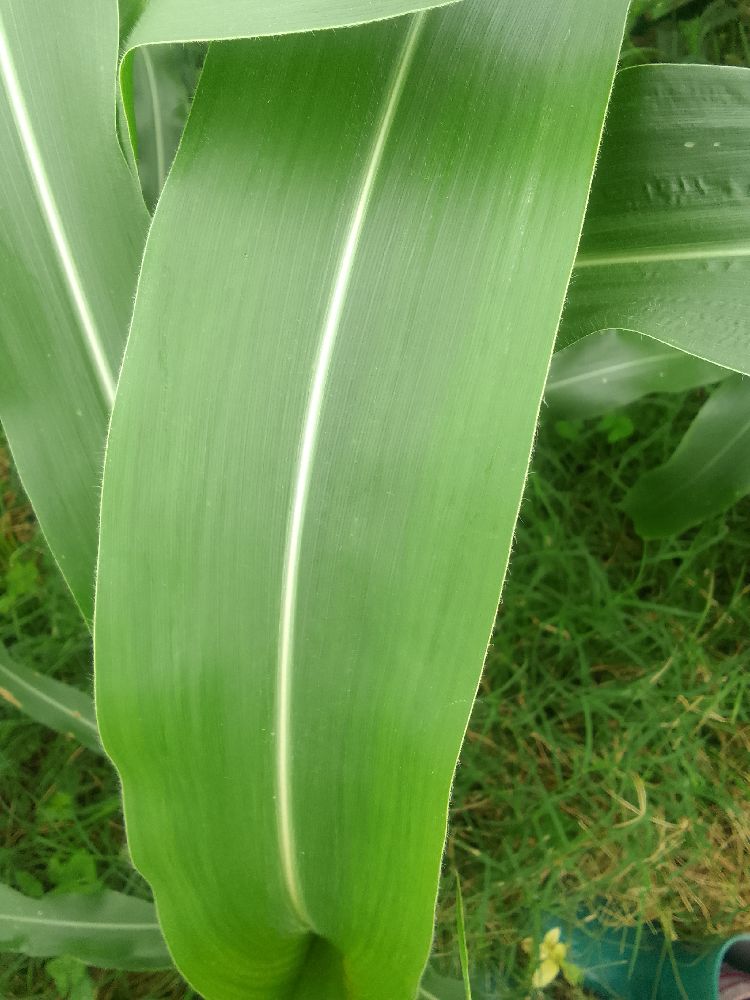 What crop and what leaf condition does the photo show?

maize, healthy
